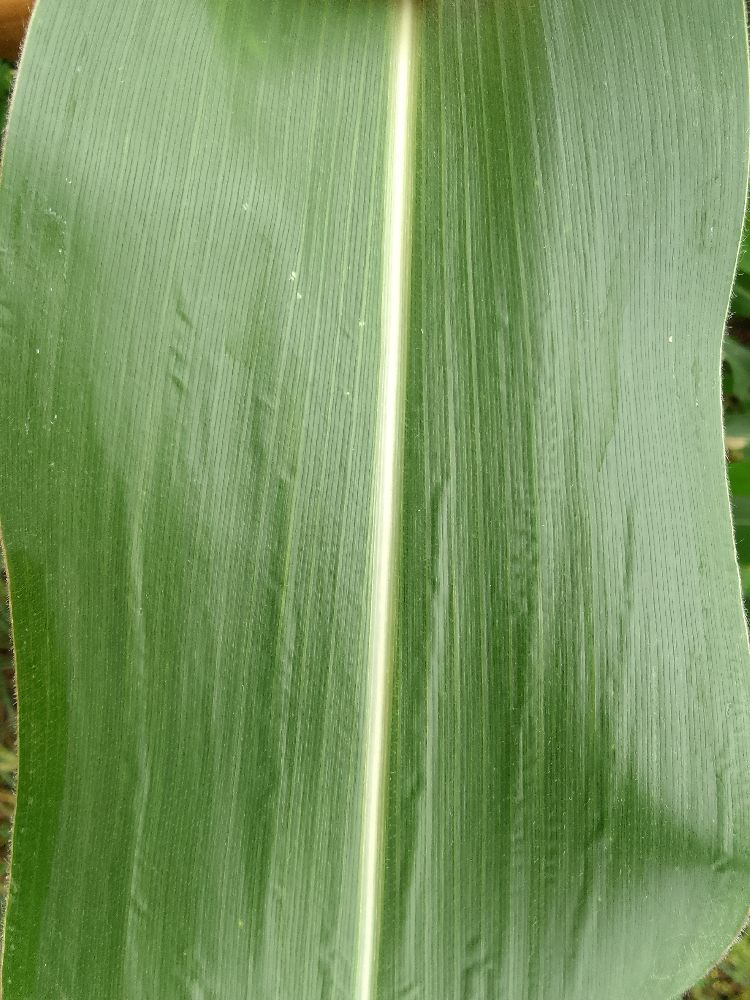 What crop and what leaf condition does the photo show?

maize, healthy
